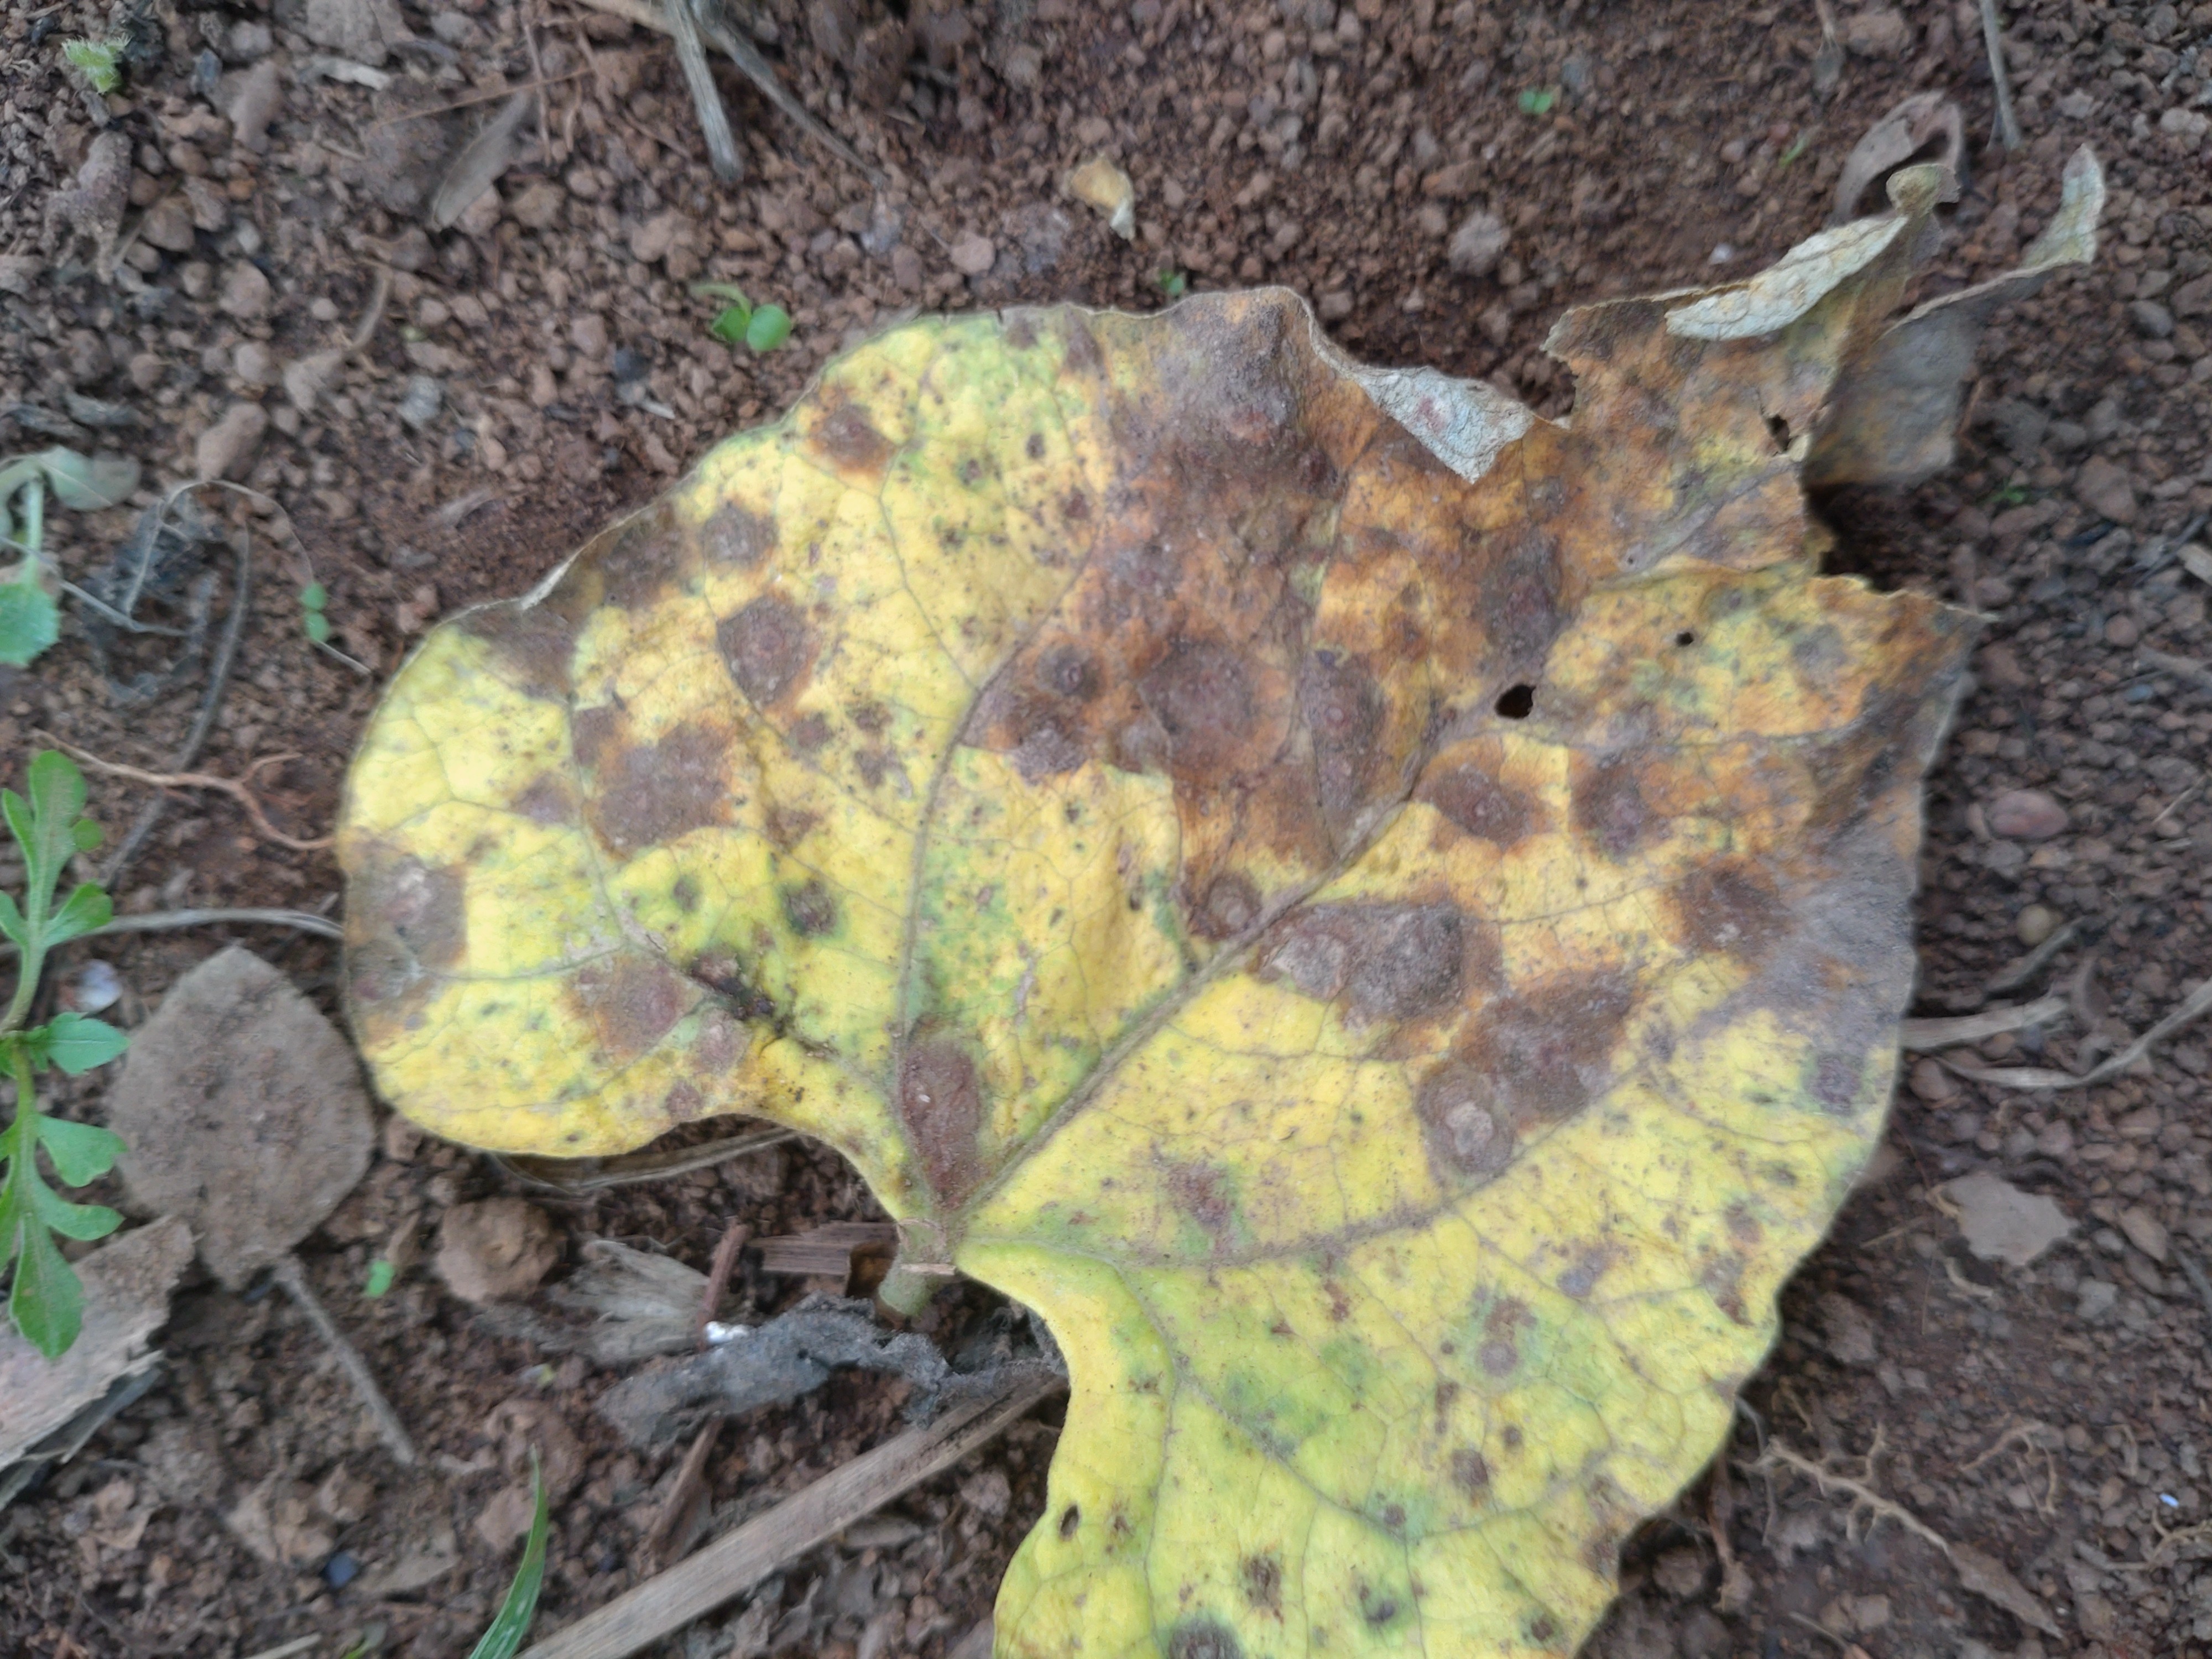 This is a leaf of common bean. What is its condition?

rust
